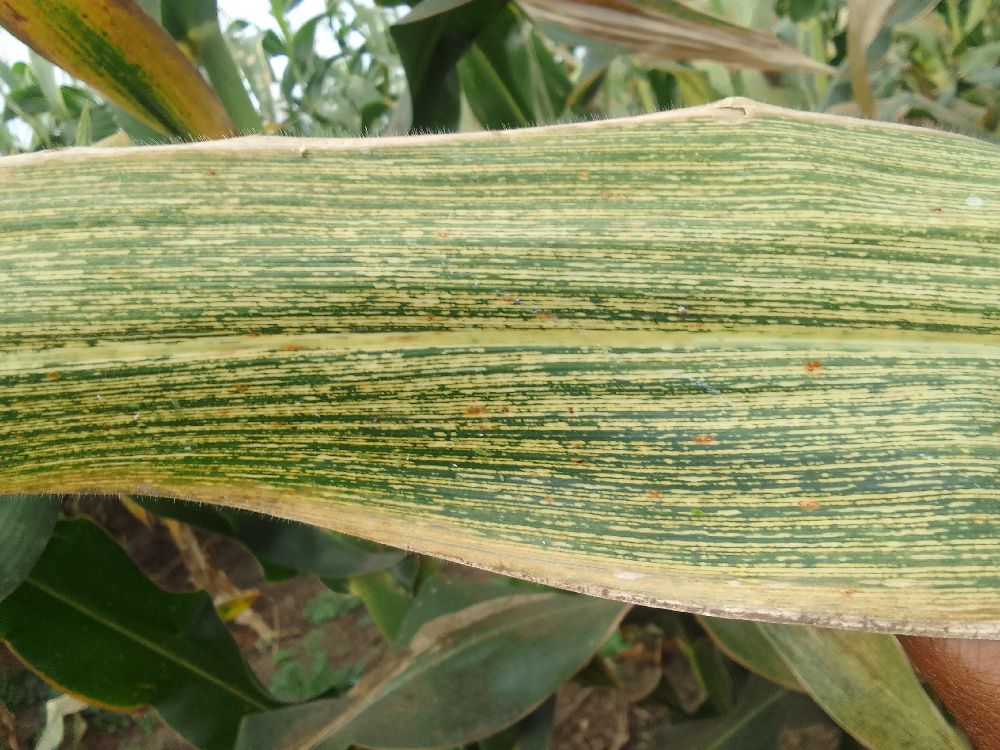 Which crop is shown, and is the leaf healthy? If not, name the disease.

maize, maize streak virus
